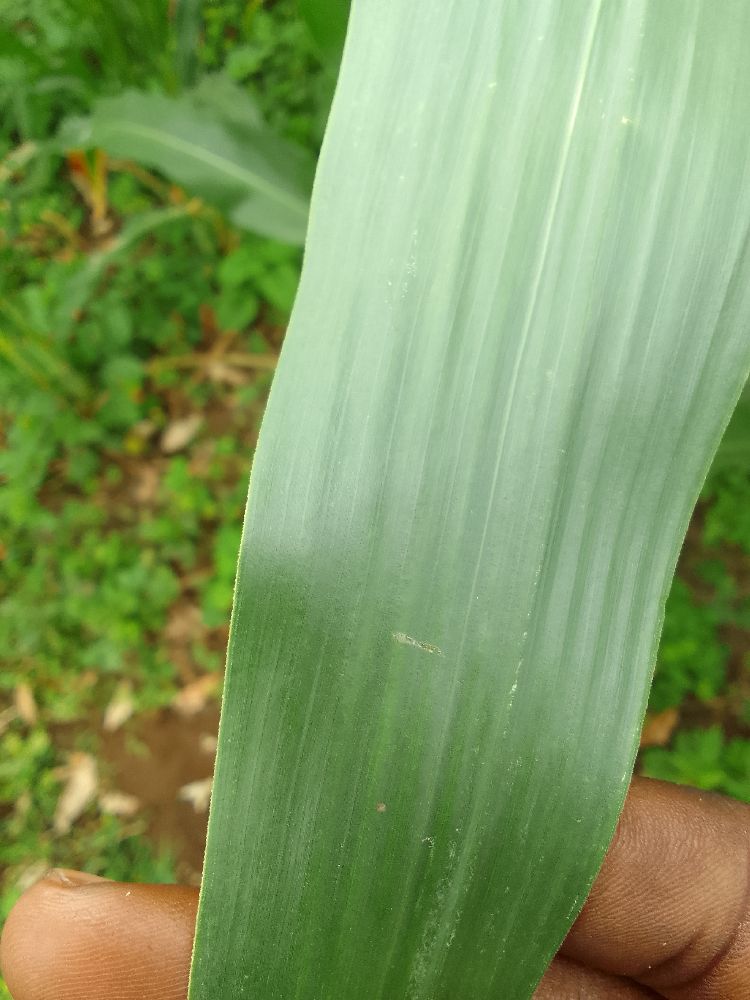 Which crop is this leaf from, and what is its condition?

maize, healthy
